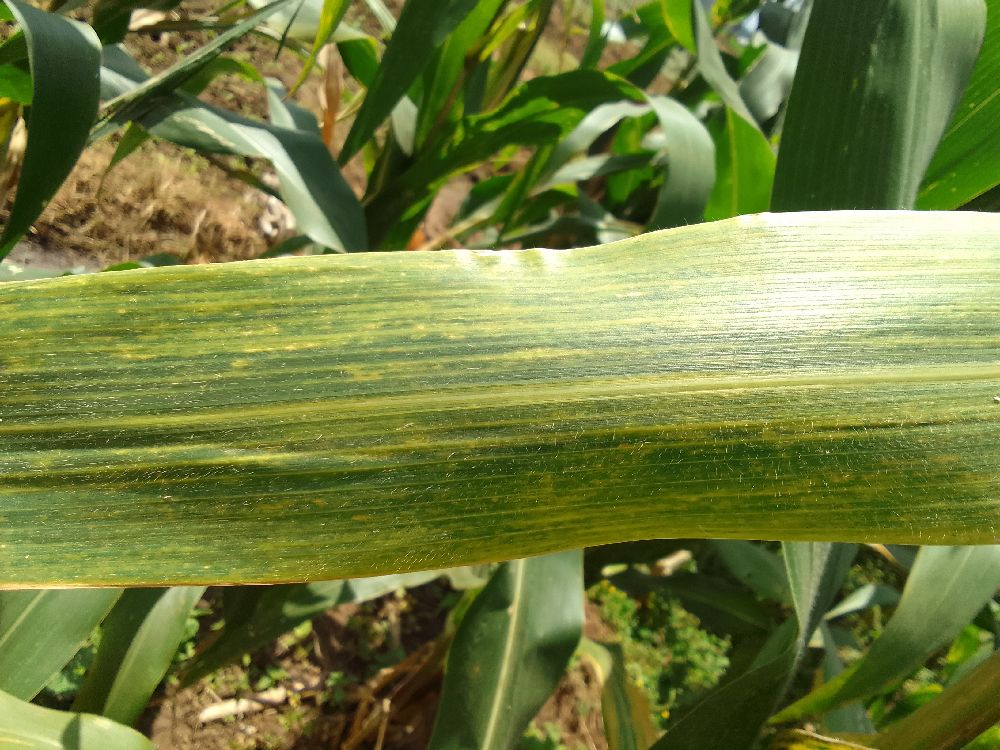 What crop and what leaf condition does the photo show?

maize, maize lethal necrosis
